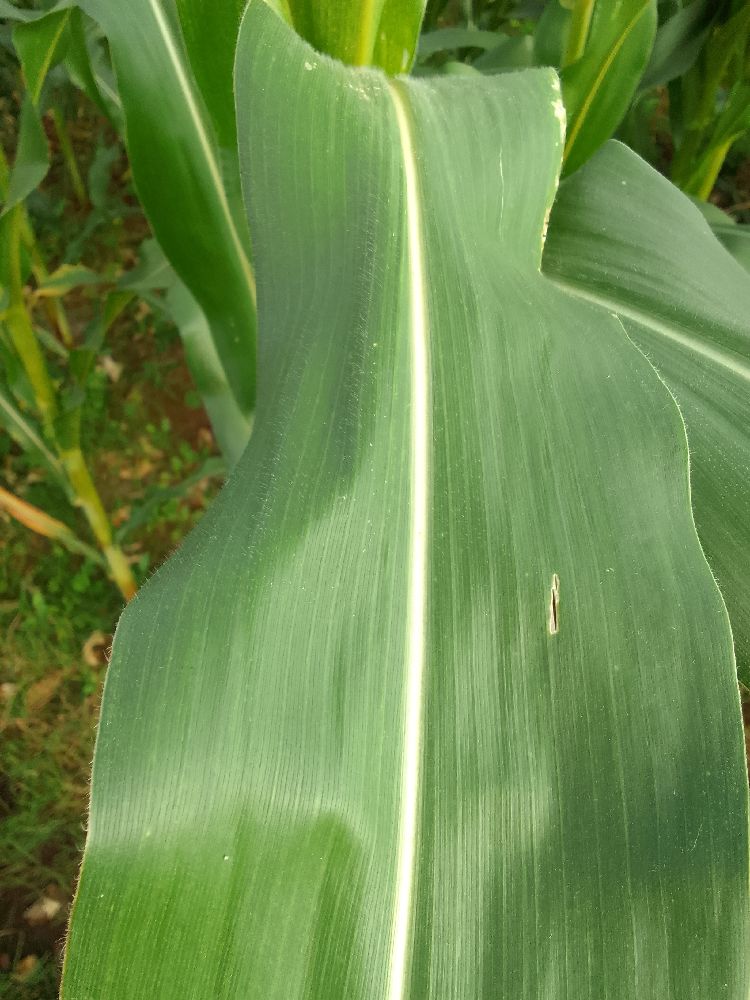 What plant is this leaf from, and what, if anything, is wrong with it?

maize, healthy
